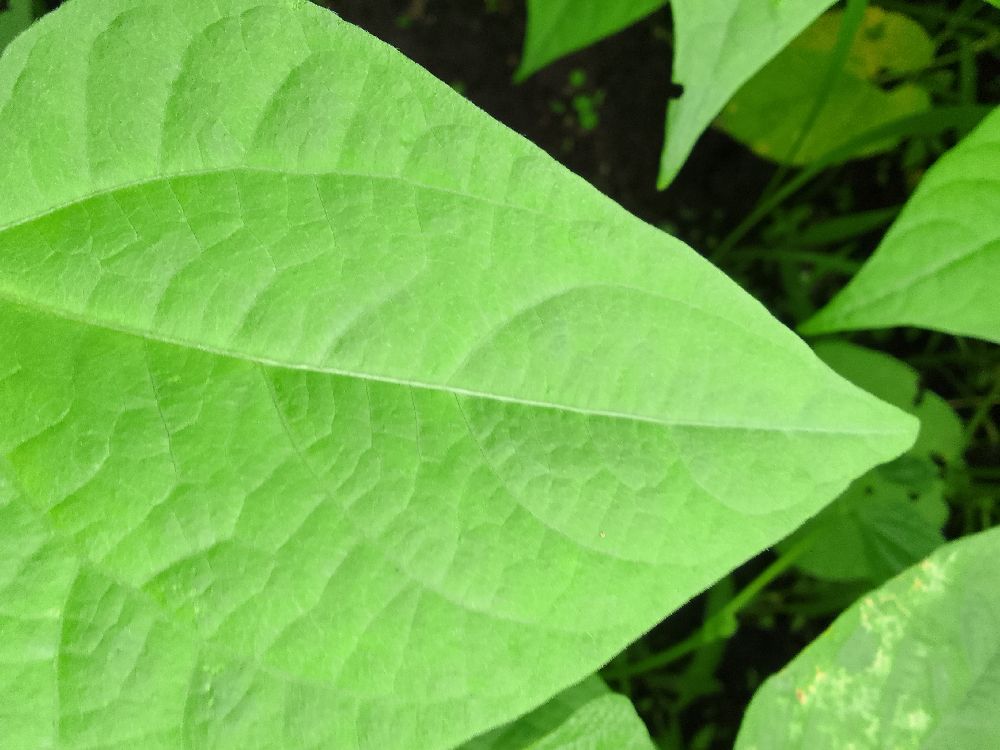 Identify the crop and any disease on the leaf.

common bean, healthy
